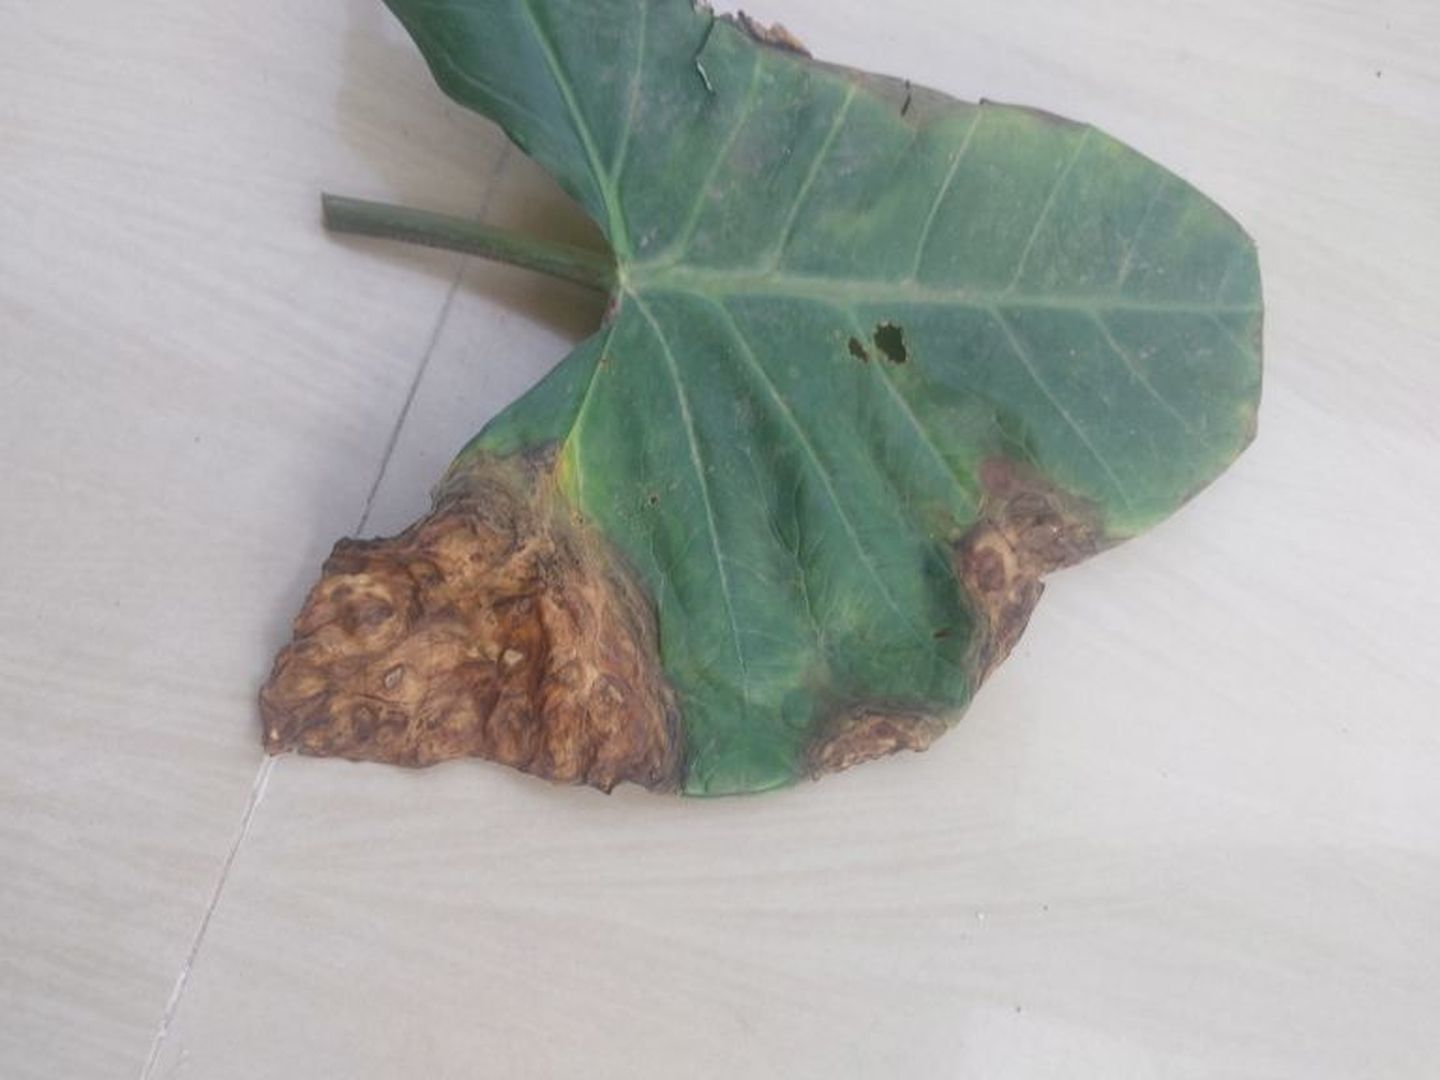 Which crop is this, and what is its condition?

taro, leaf blight
